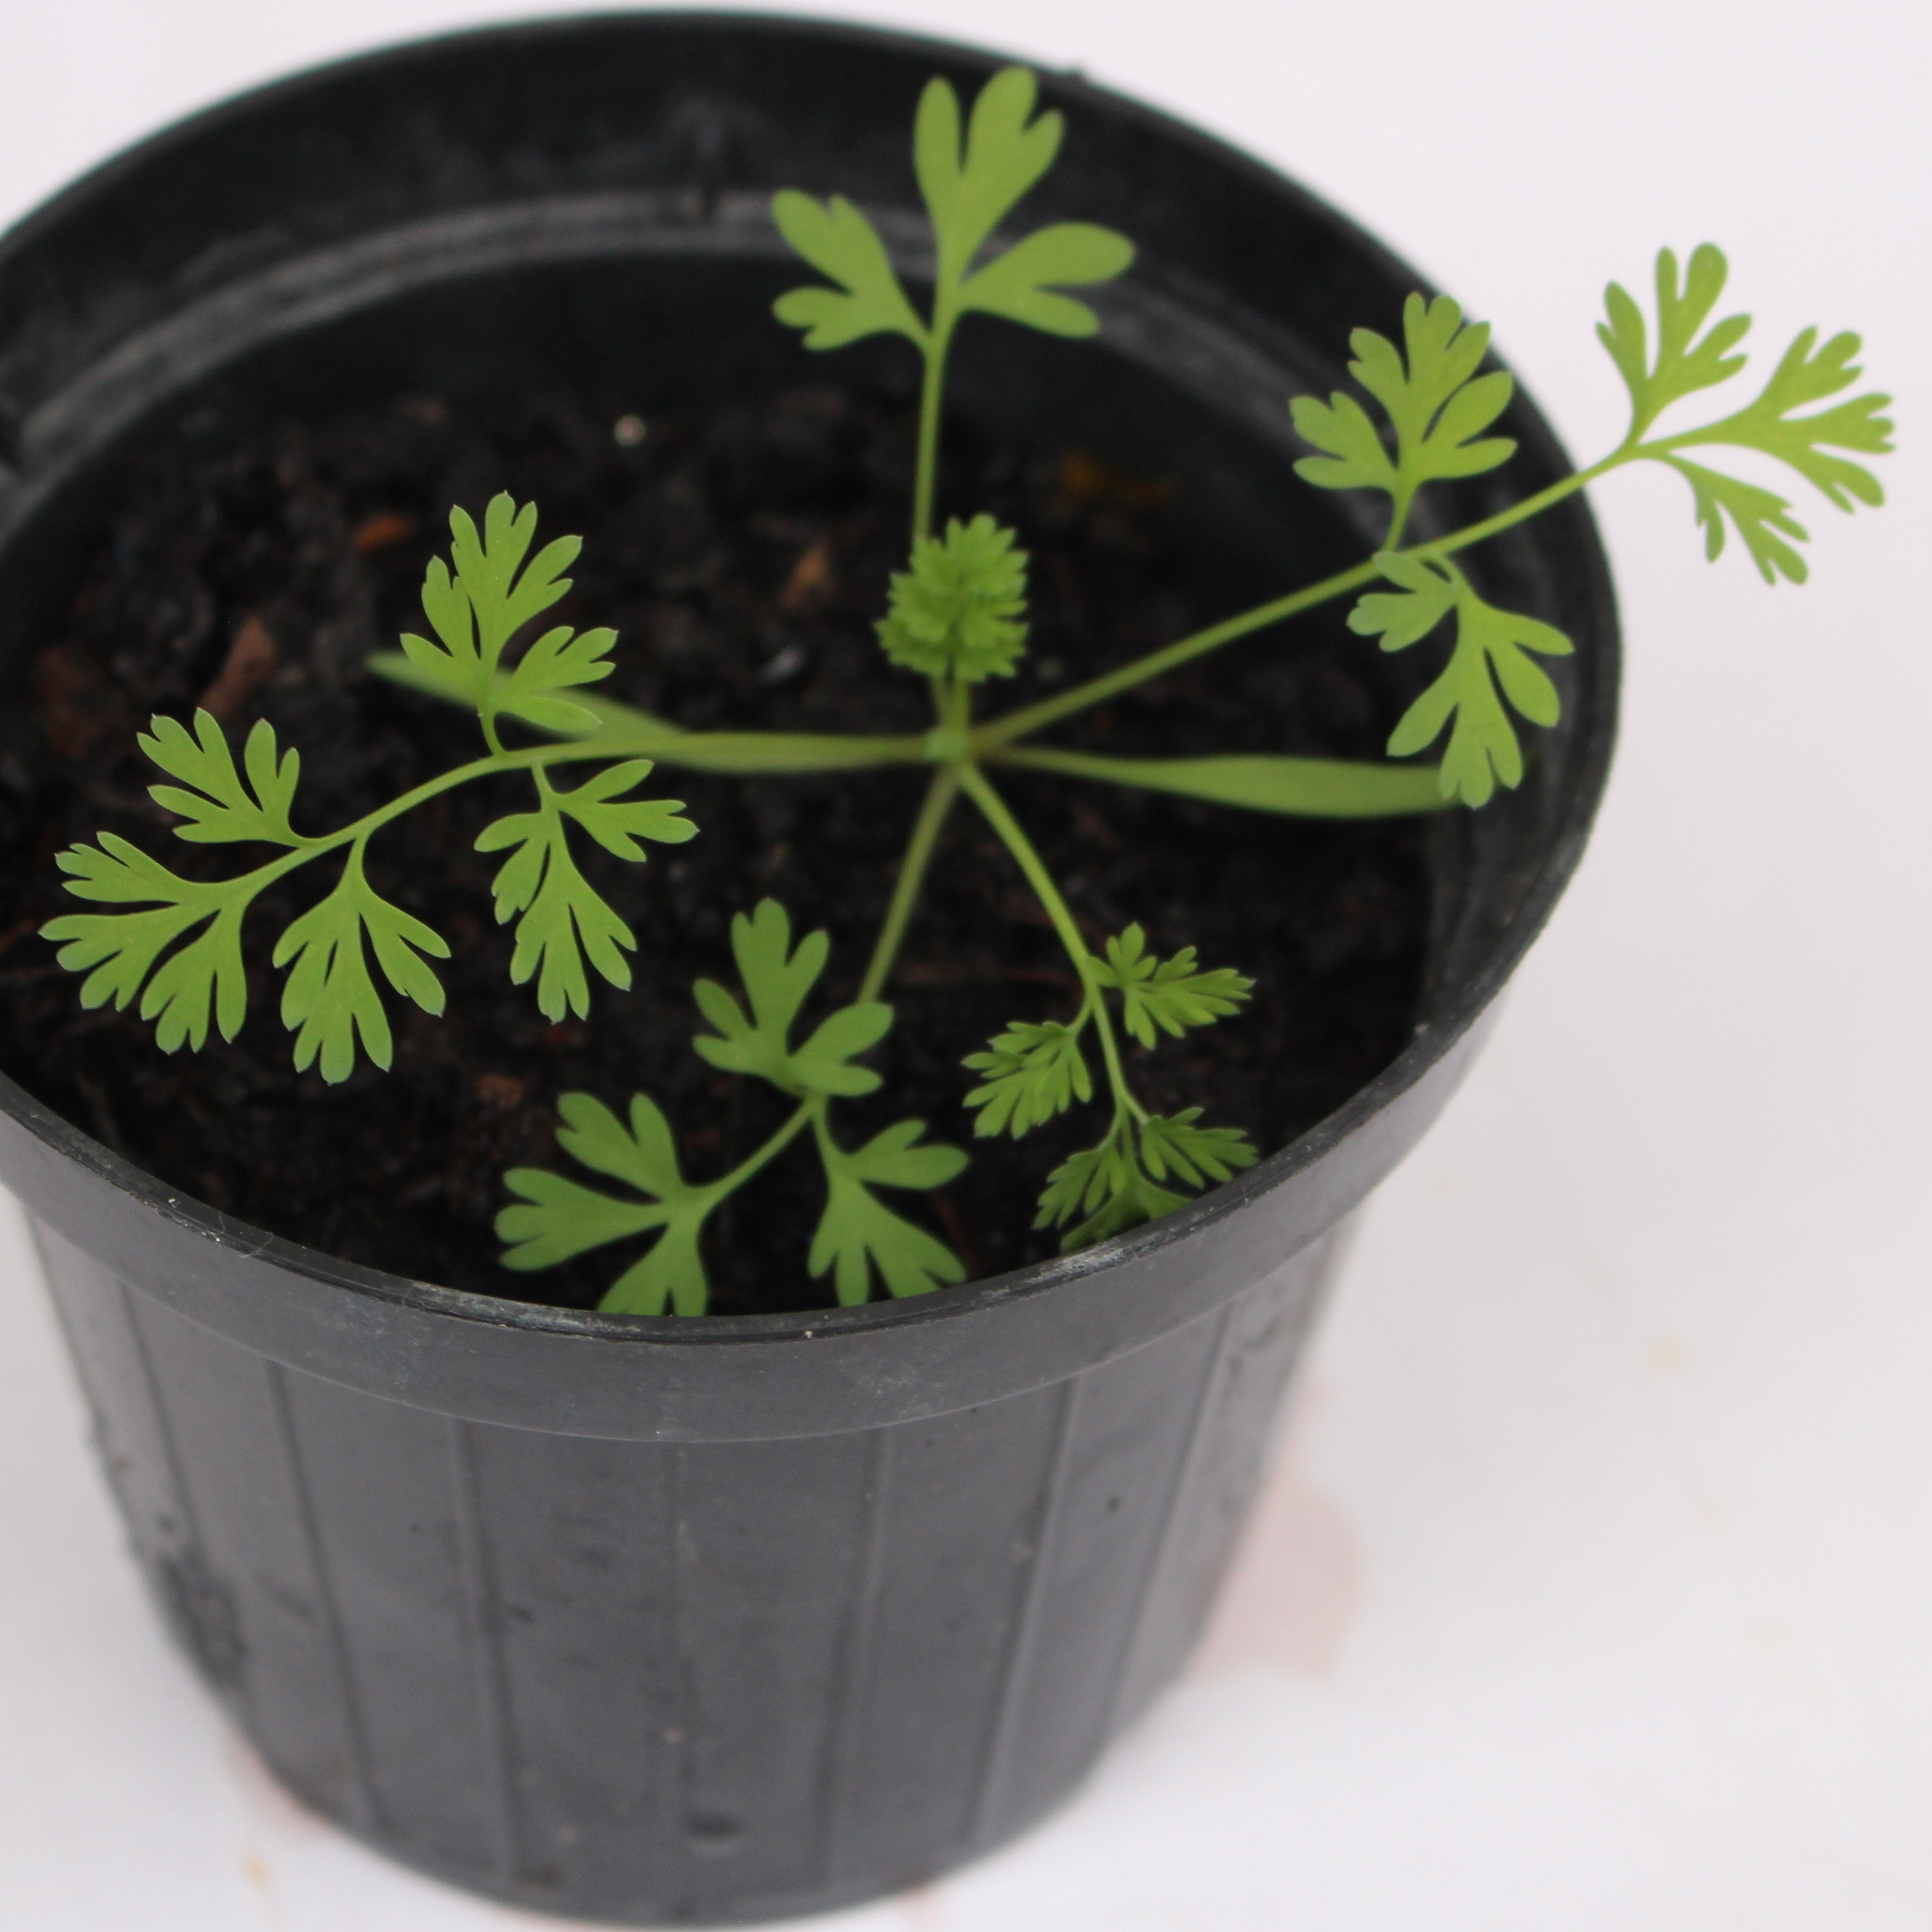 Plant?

Fumaria officinalis
